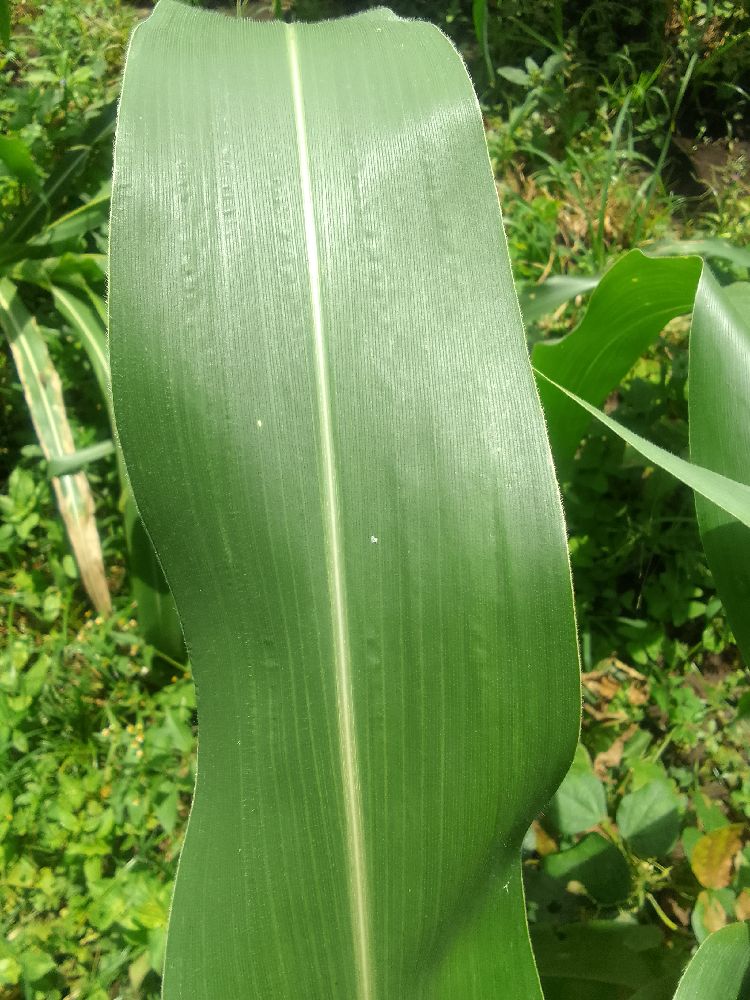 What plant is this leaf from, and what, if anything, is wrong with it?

maize, healthy
